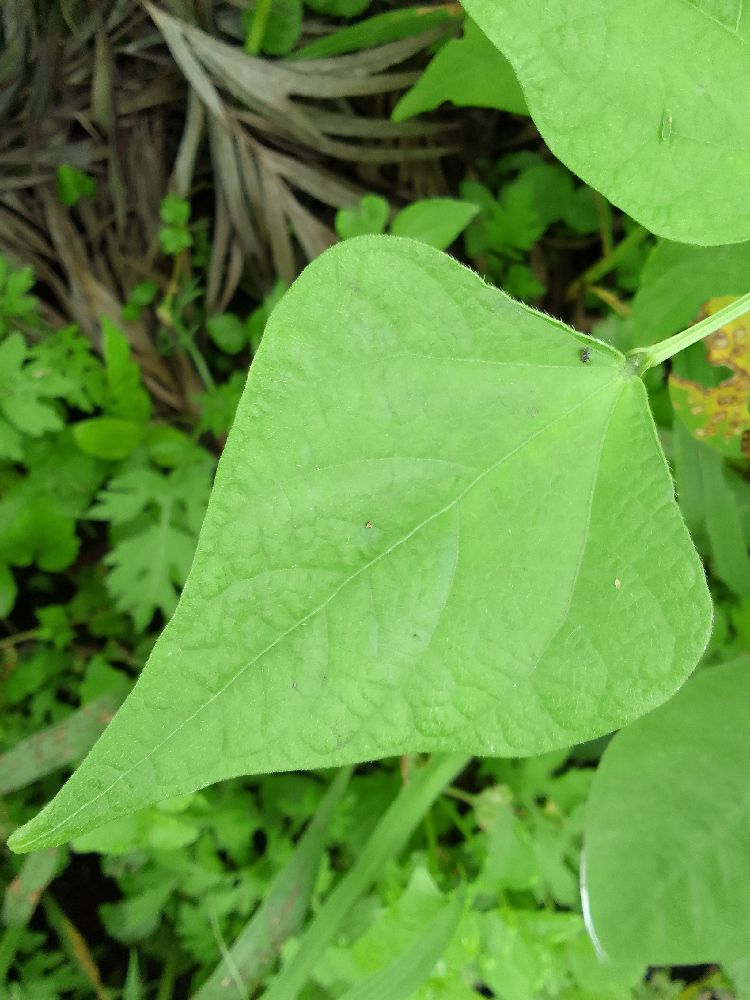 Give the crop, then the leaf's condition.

common bean, healthy
